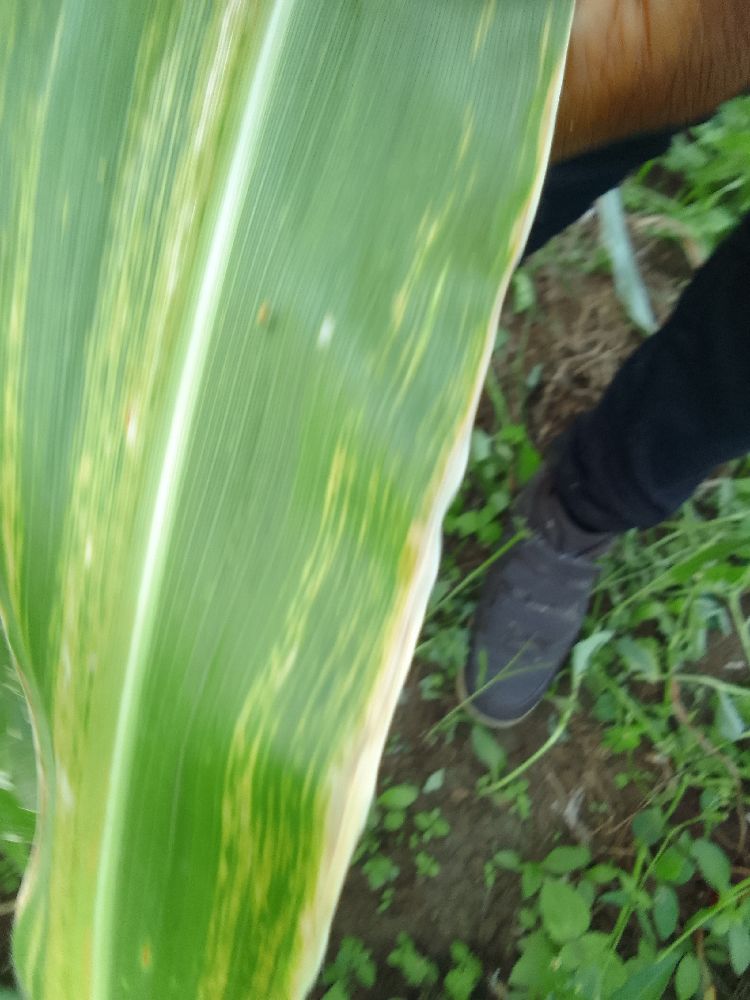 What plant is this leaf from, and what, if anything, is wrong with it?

maize, maize lethal necrosis
